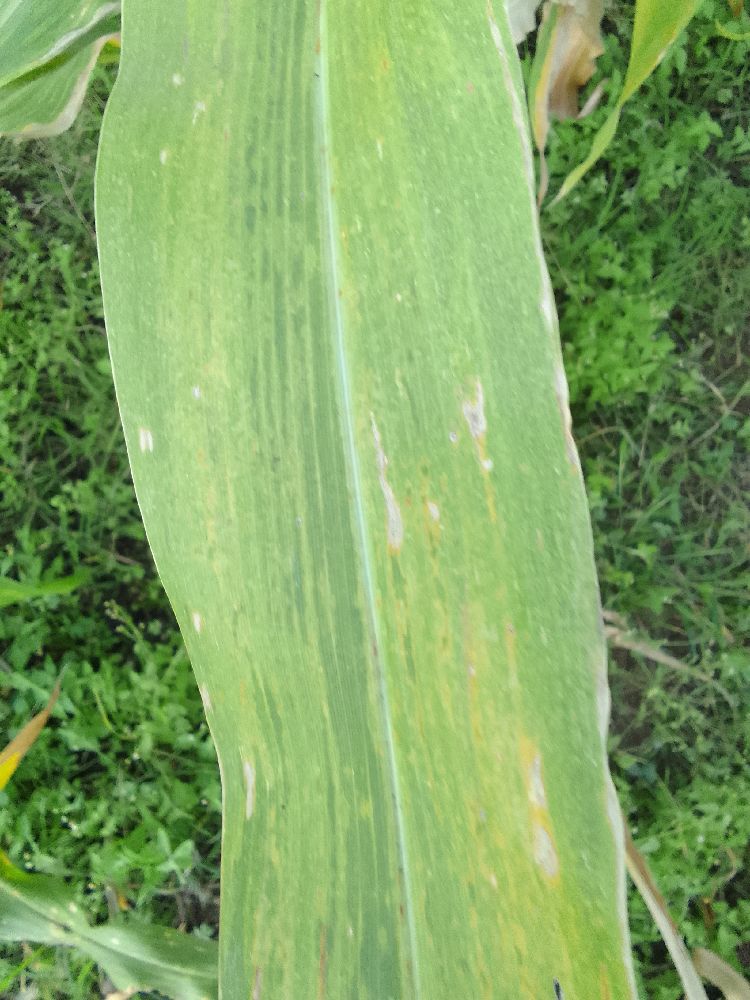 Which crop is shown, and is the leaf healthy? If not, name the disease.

maize, maize lethal necrosis
